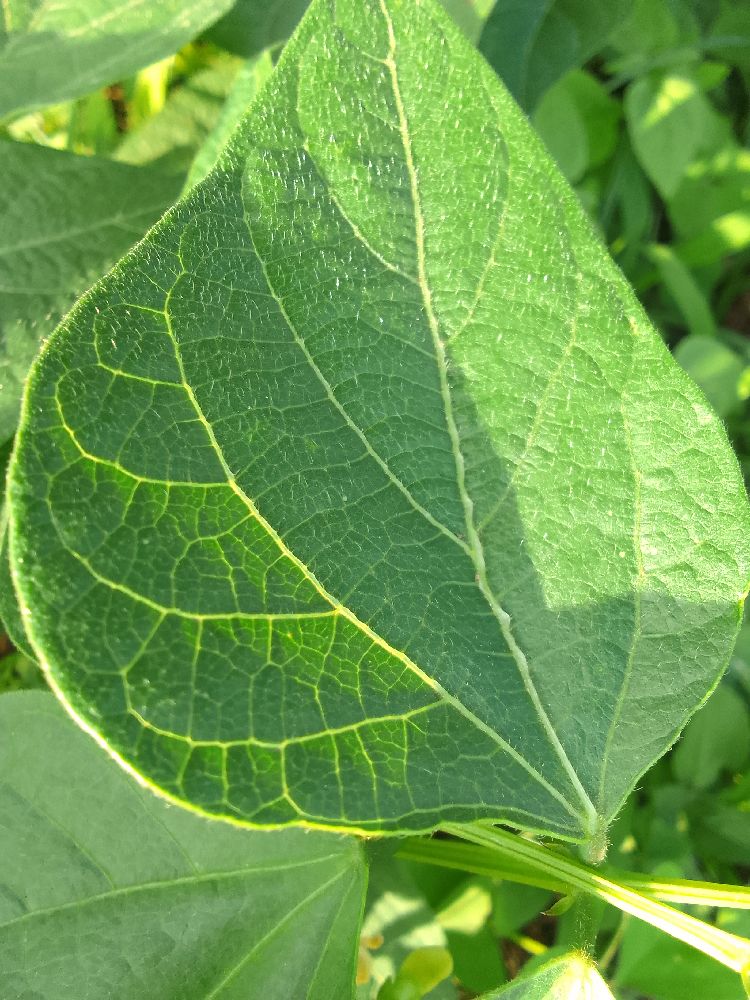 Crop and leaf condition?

common bean, healthy
